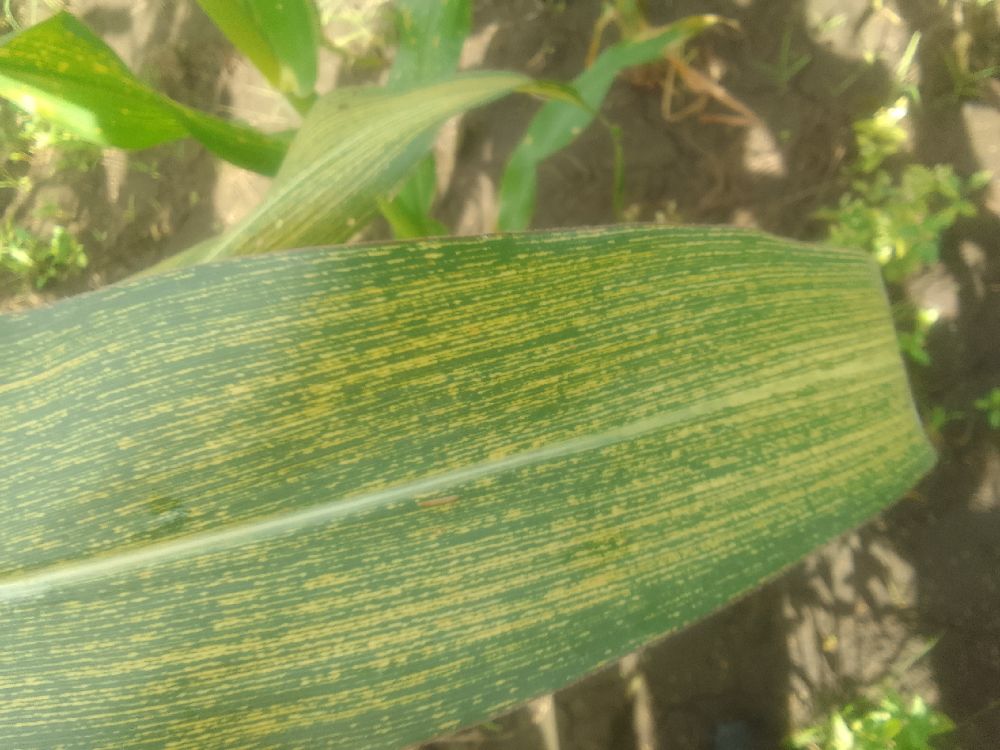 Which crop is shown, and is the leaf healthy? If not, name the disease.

maize, maize streak virus
